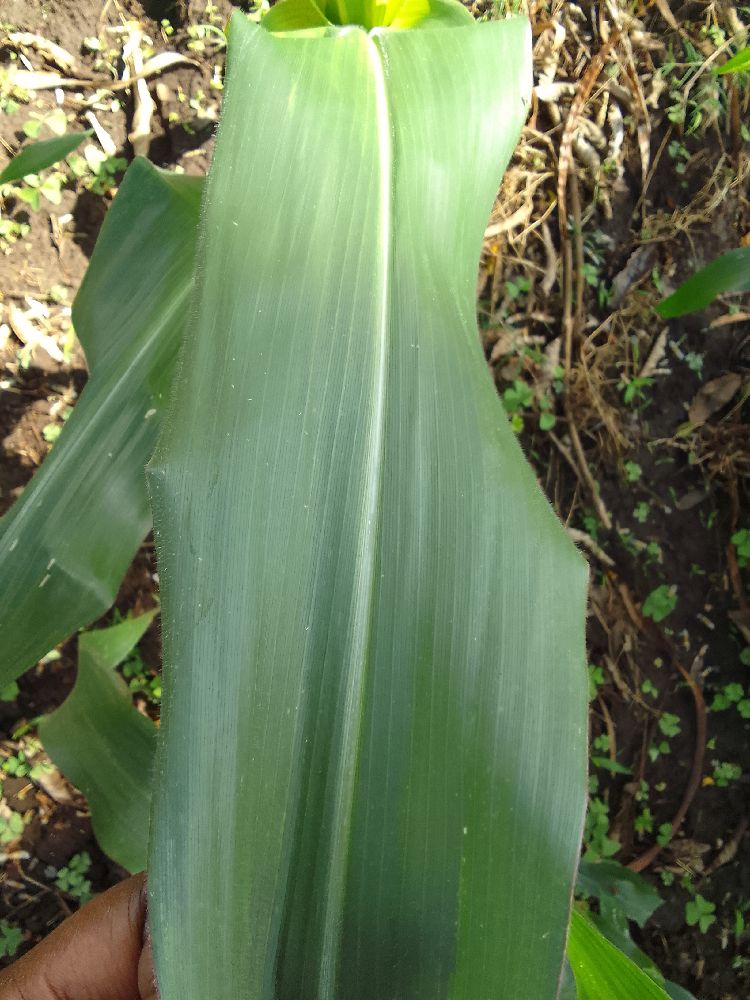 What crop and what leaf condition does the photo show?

maize, healthy
